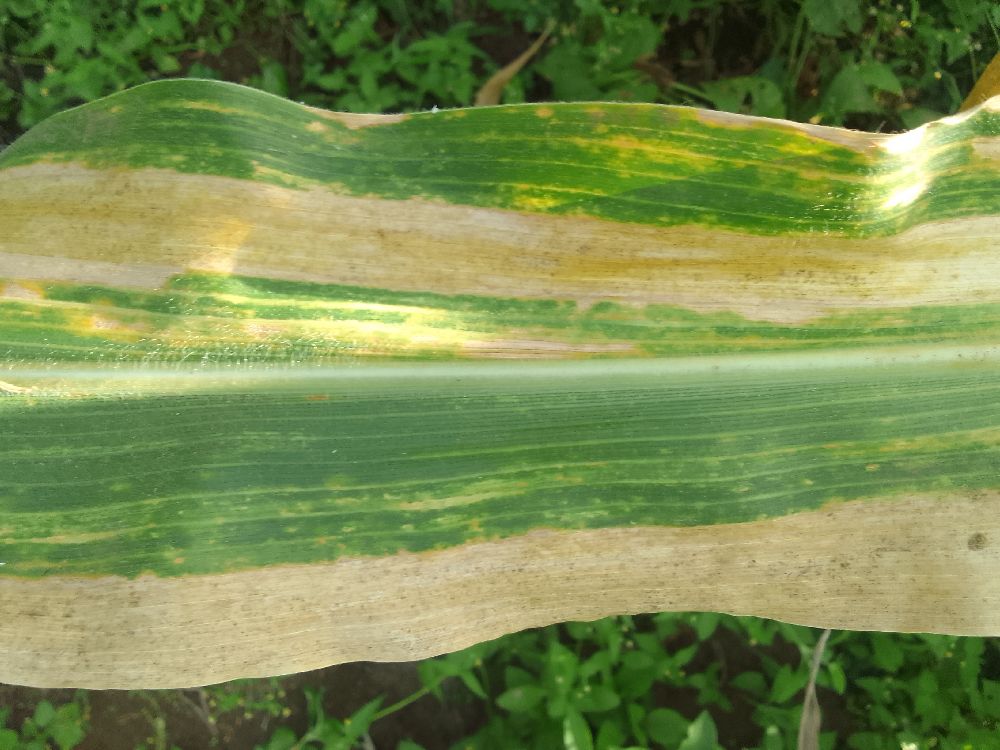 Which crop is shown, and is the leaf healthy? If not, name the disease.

maize, maize lethal necrosis
